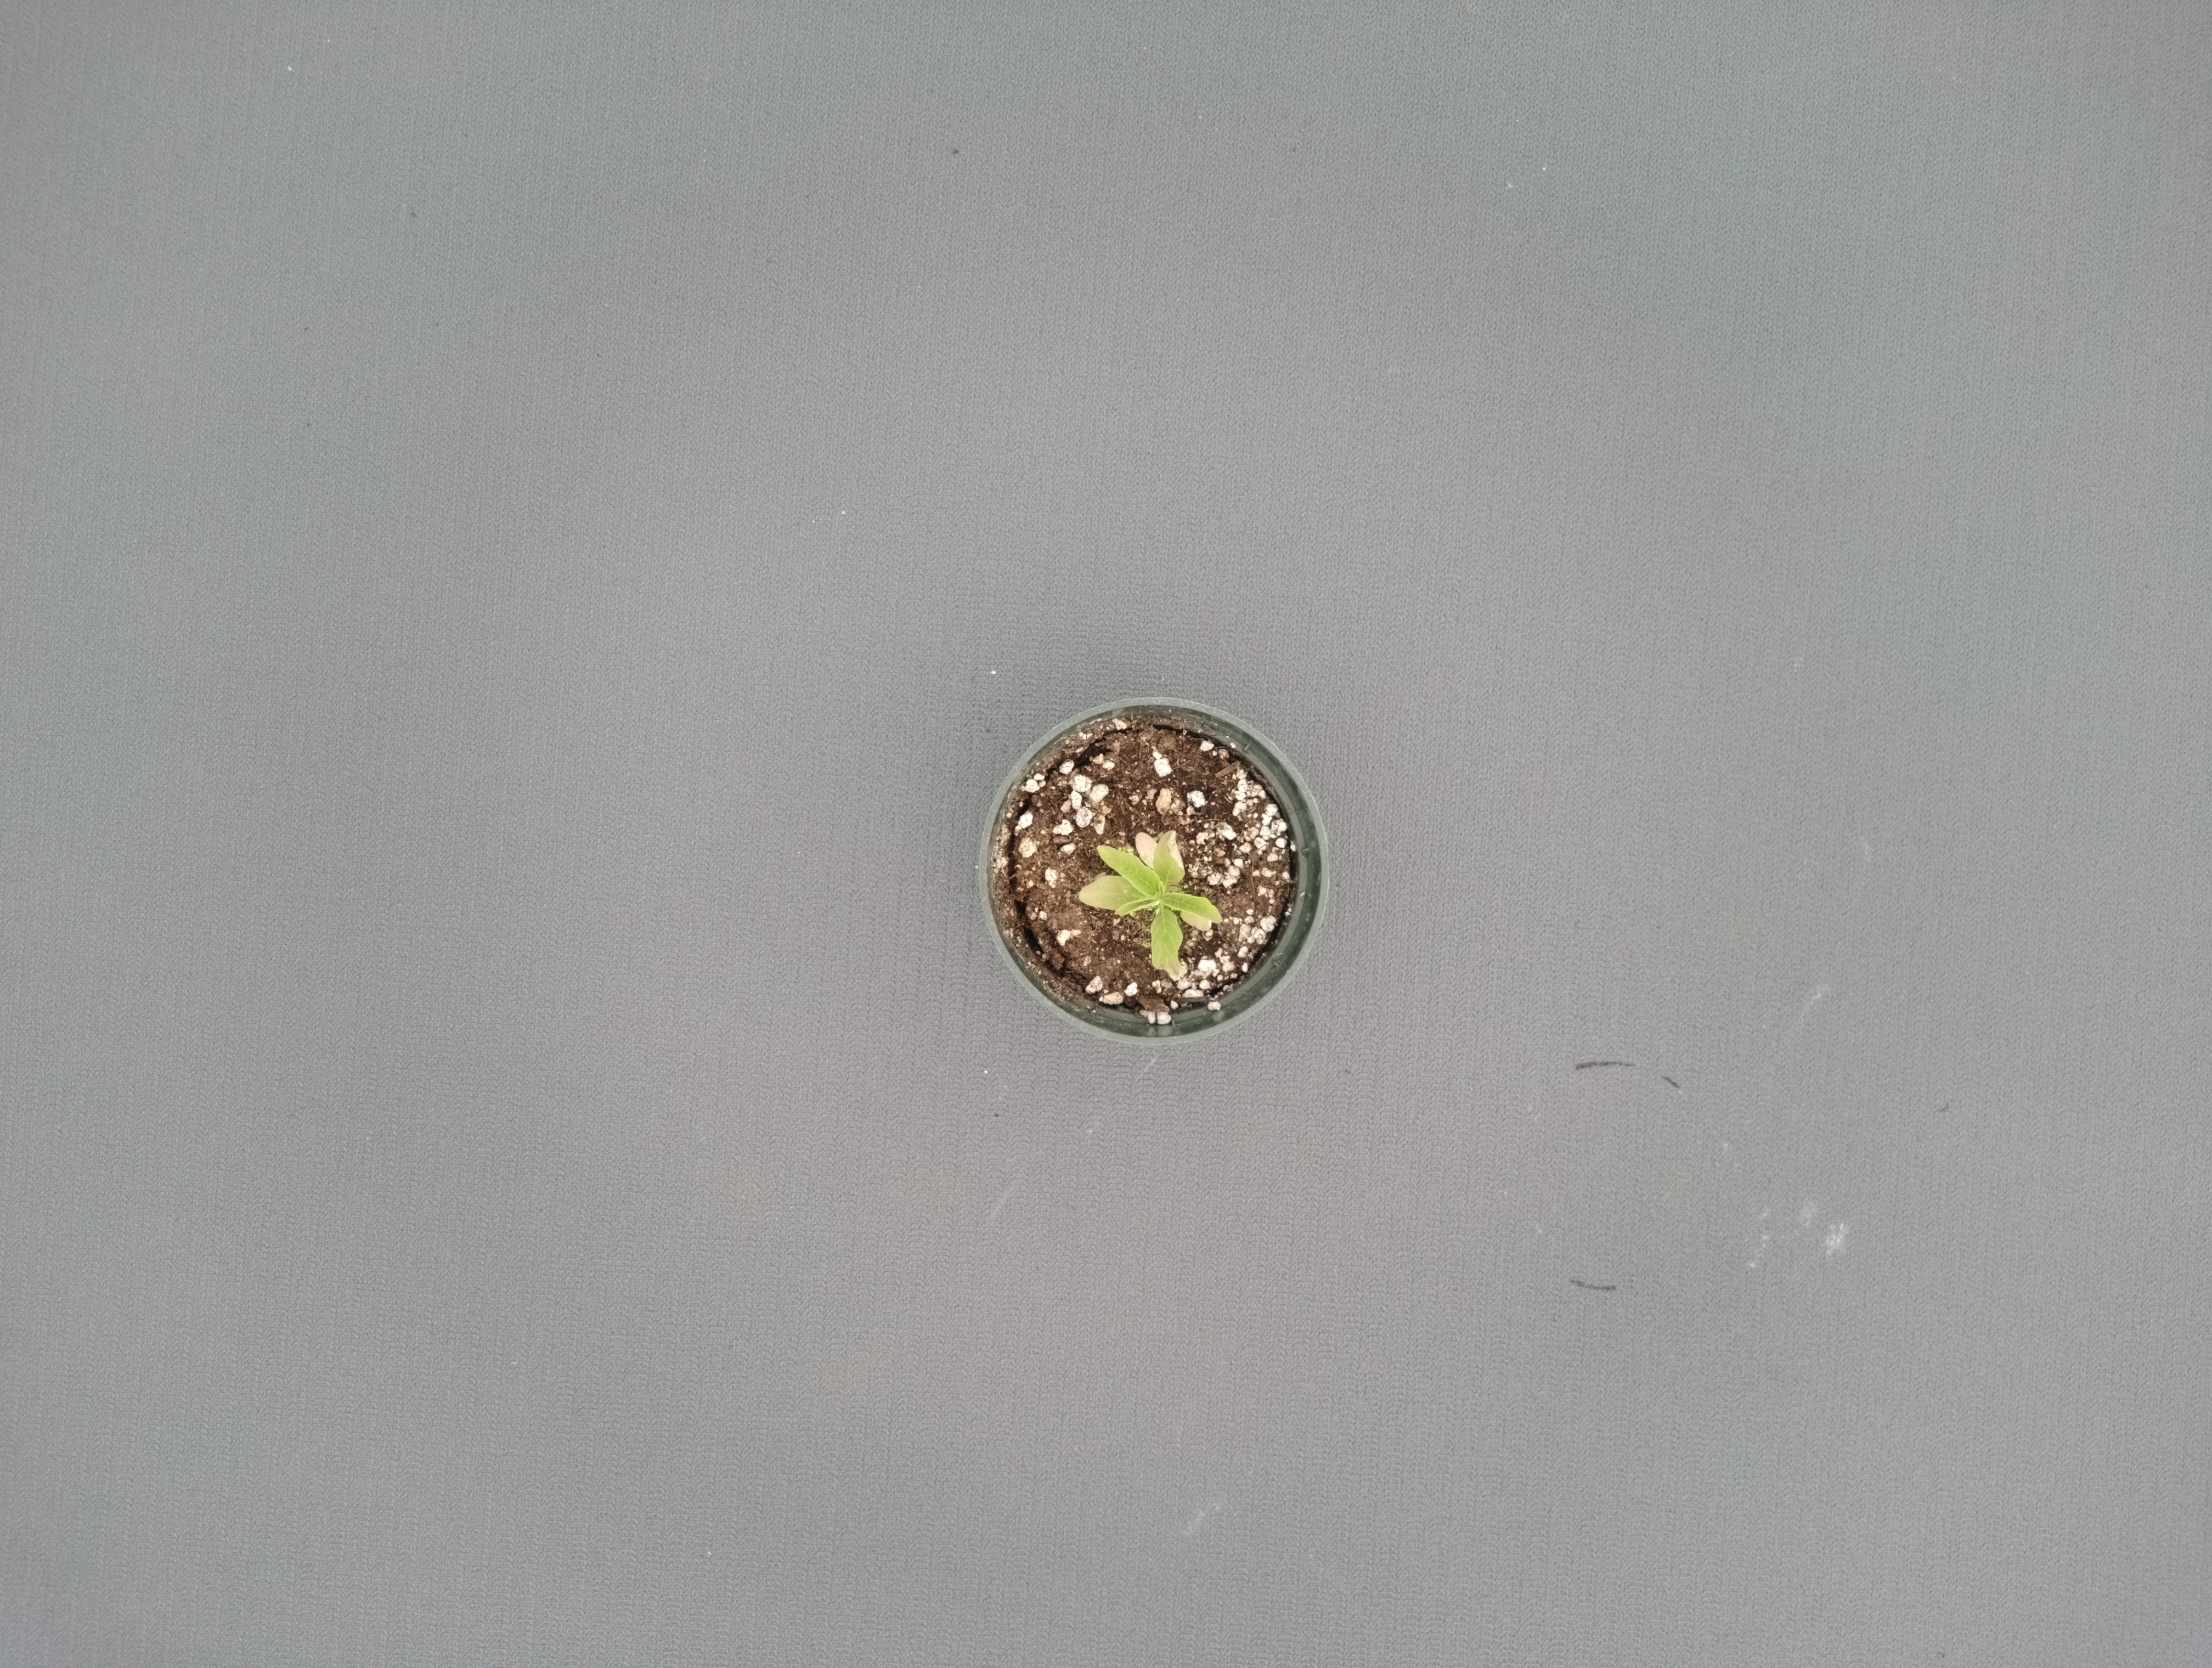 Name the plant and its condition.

waterhemp, chlorosis only
